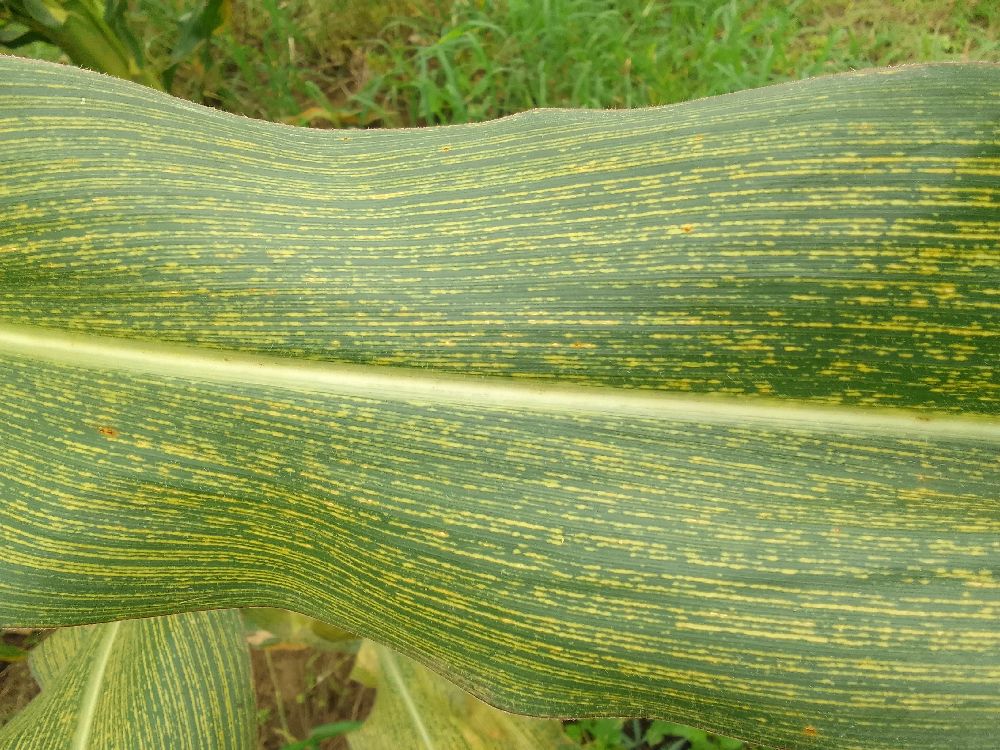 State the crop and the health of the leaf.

maize, maize streak virus
